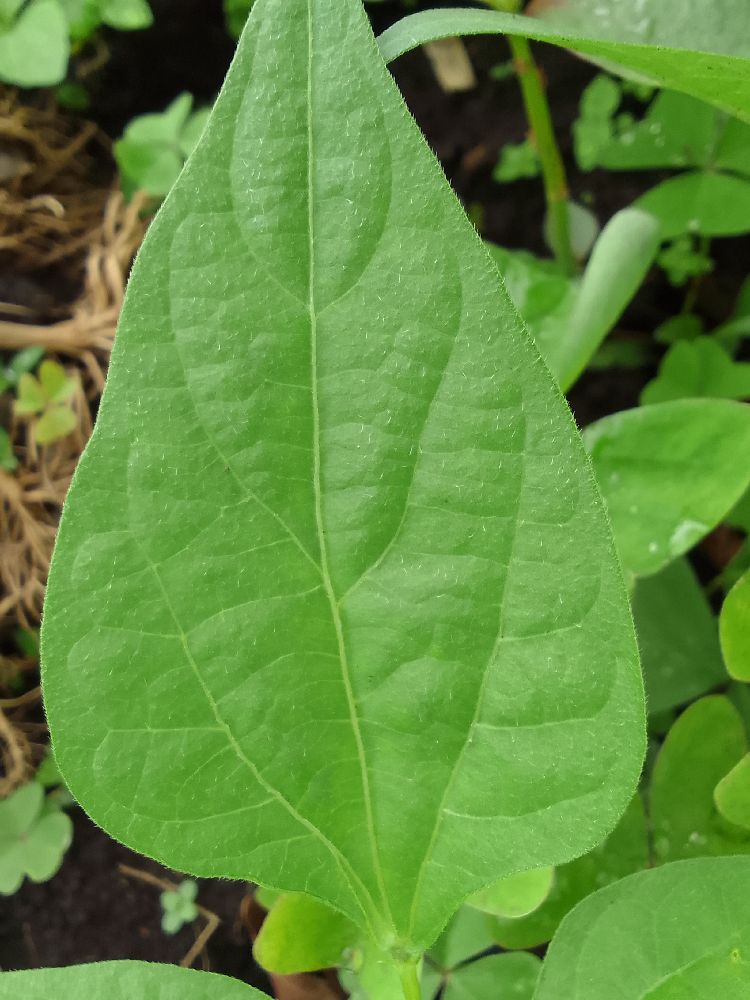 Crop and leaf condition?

common bean, healthy
